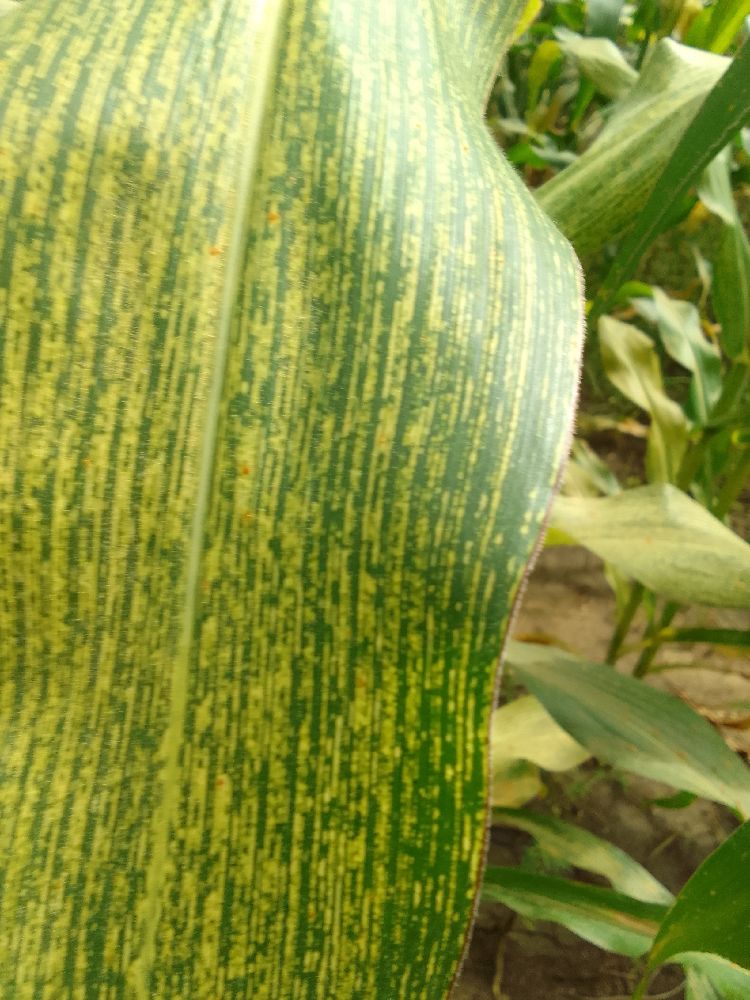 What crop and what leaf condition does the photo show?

maize, maize streak virus
